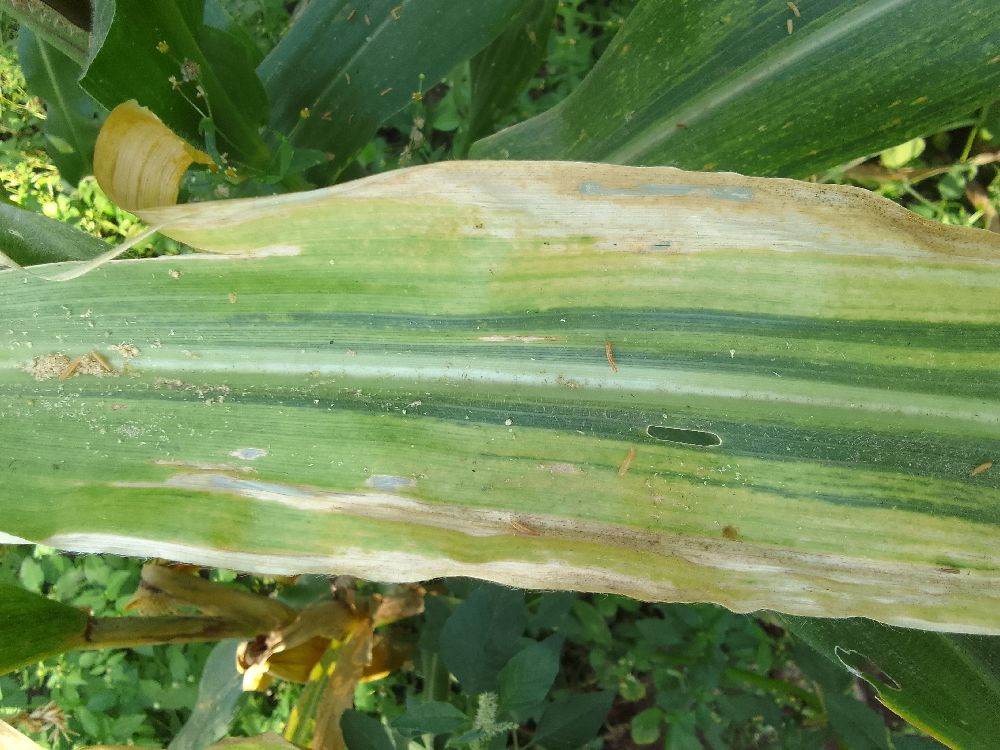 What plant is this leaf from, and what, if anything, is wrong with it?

maize, maize lethal necrosis
